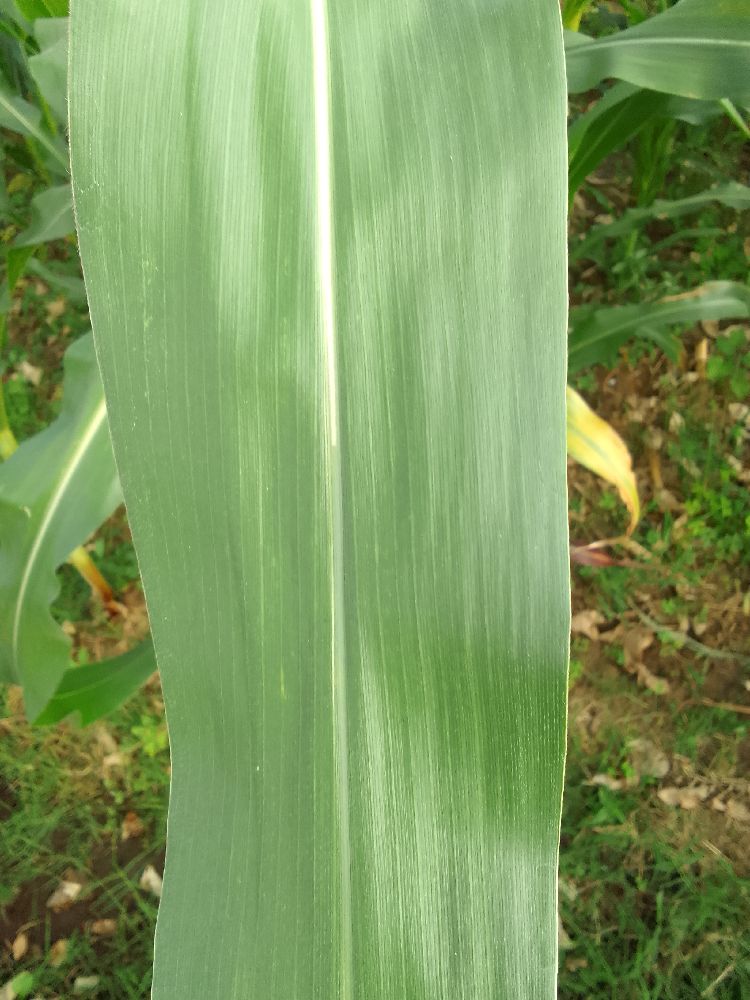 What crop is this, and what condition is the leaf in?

maize, healthy
